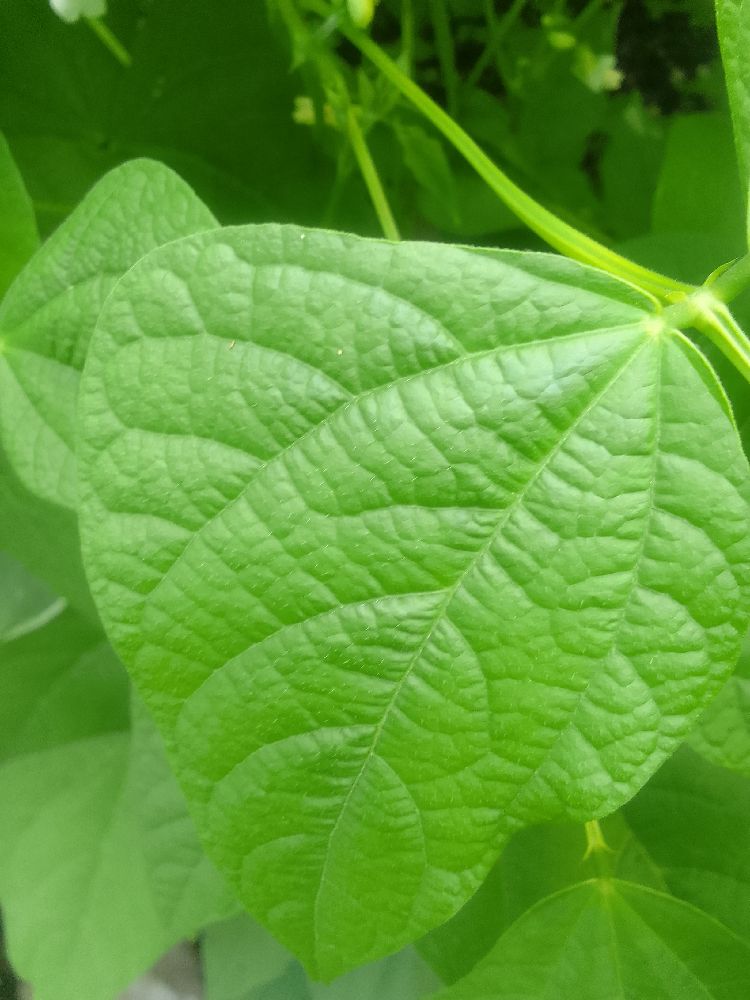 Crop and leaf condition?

common bean, healthy
